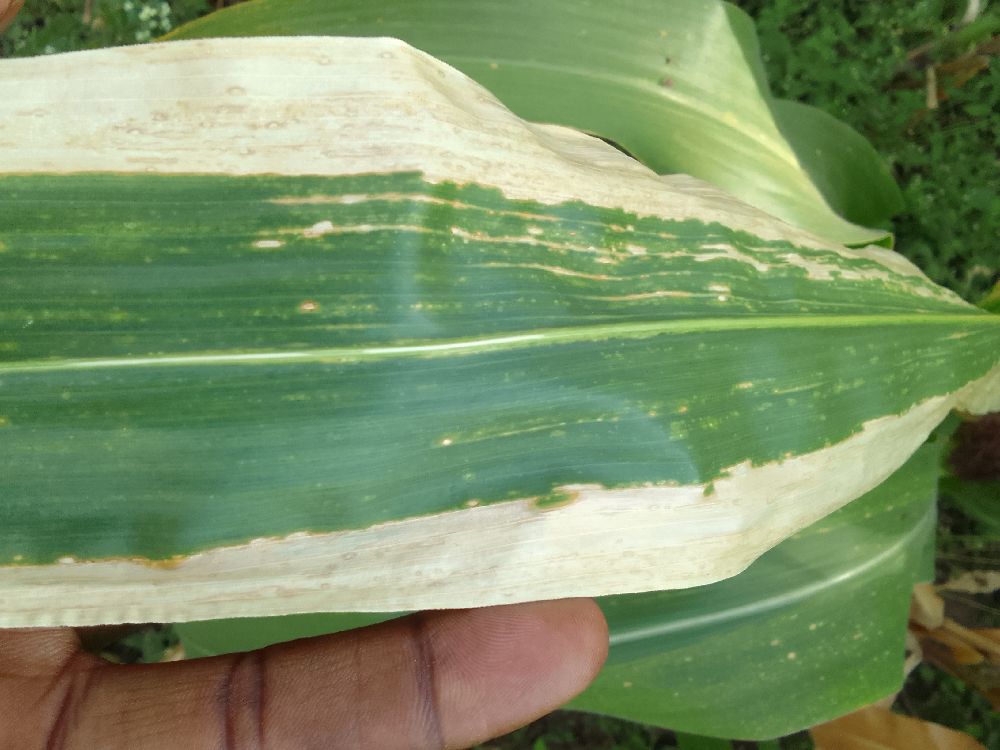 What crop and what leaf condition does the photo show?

maize, maize lethal necrosis
